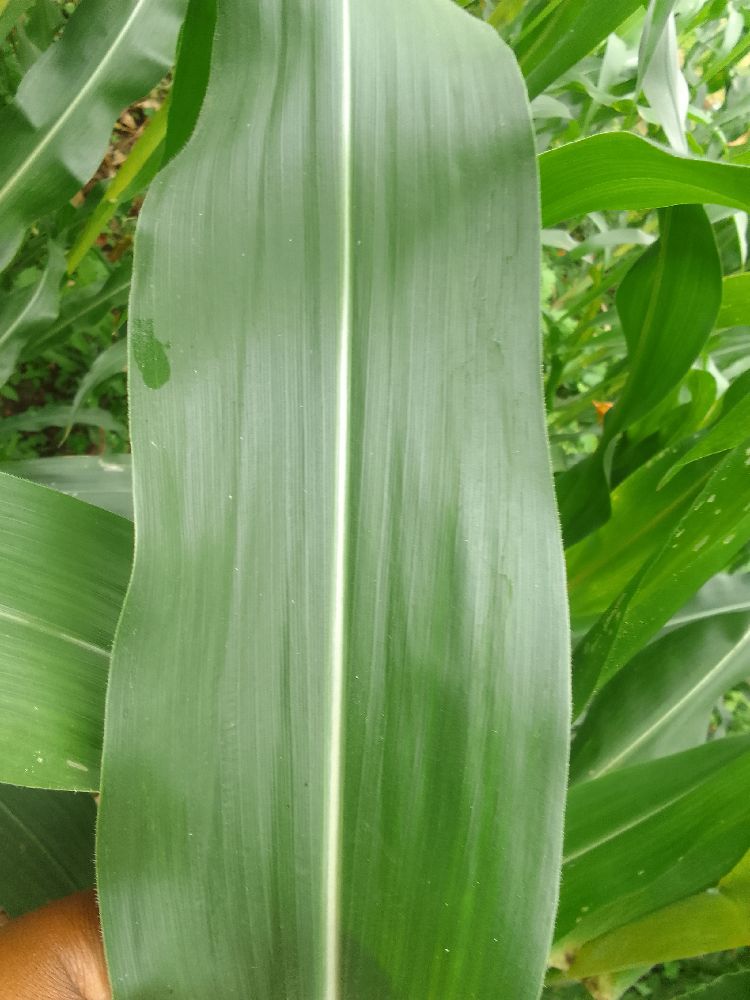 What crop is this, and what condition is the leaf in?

maize, healthy
